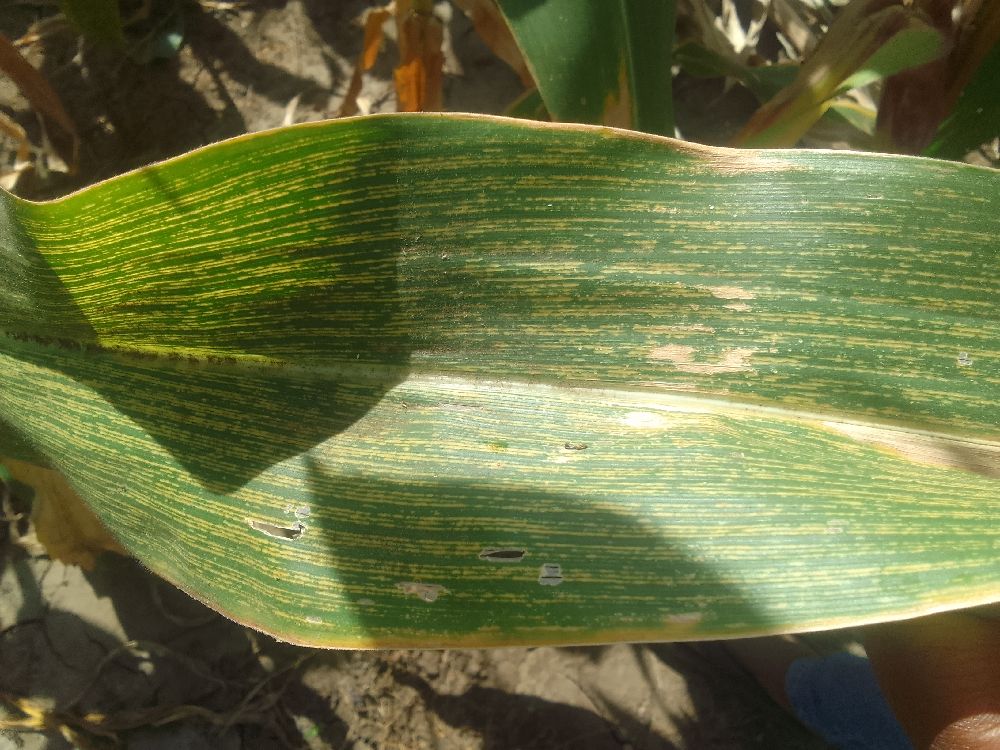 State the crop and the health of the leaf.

maize, maize streak virus
